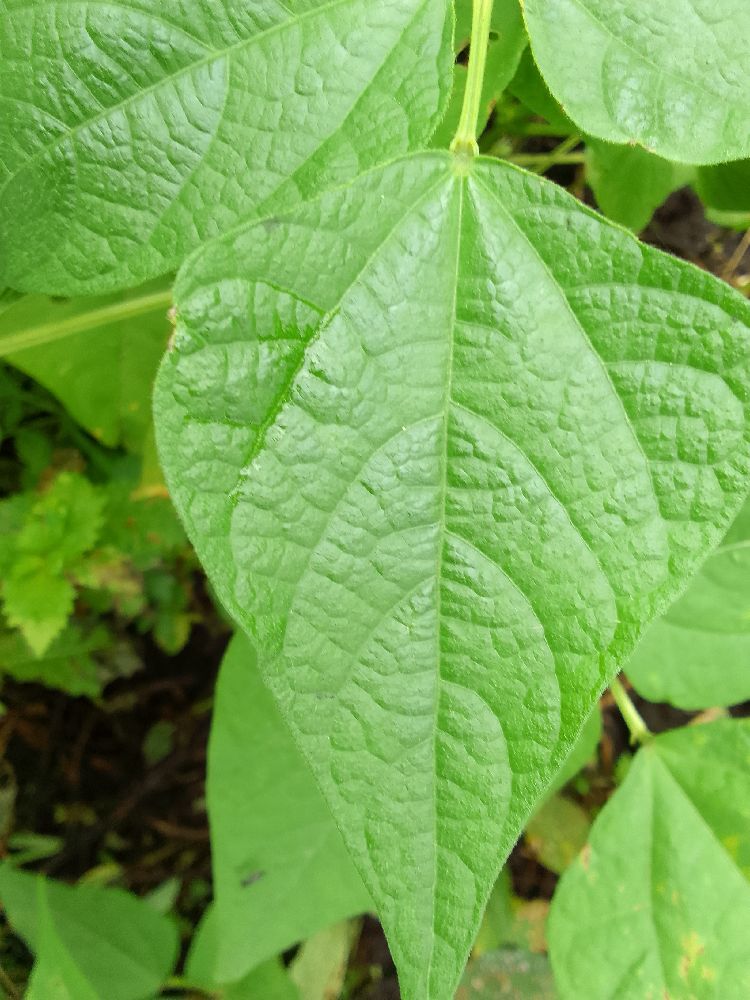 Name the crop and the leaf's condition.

common bean, healthy
